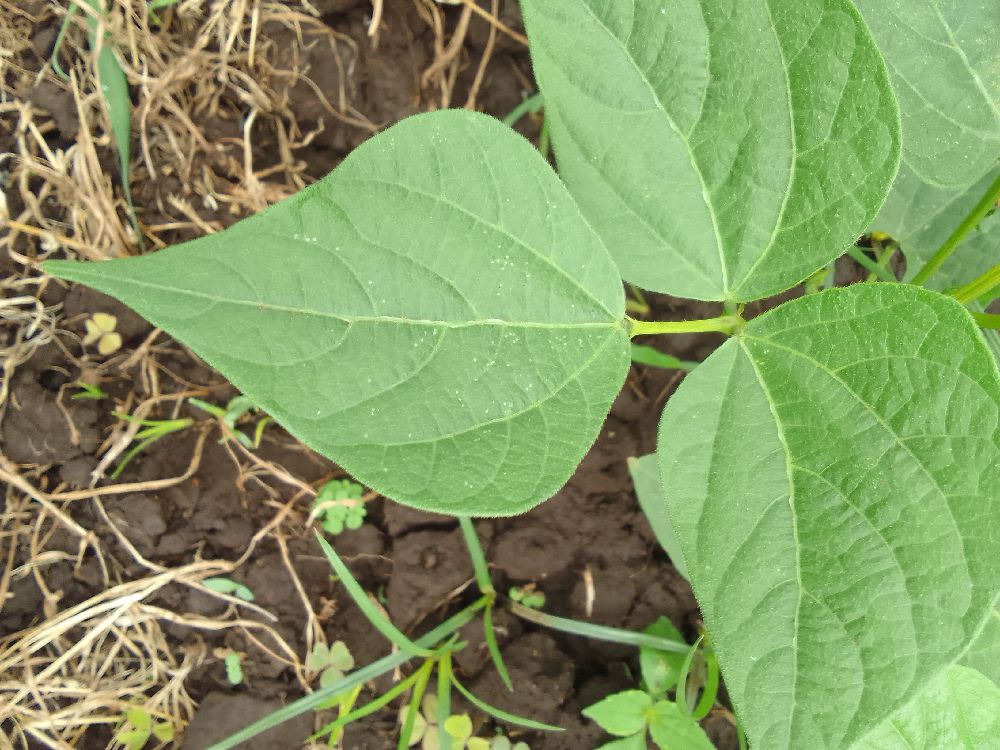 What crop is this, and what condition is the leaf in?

common bean, healthy
